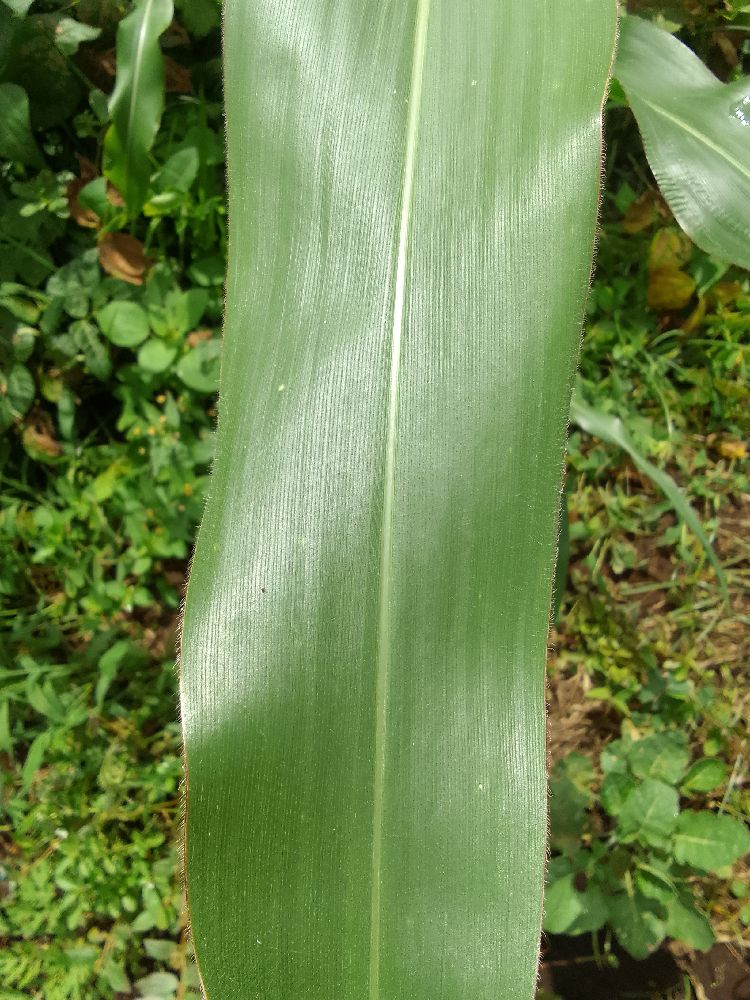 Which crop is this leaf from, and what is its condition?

maize, healthy
